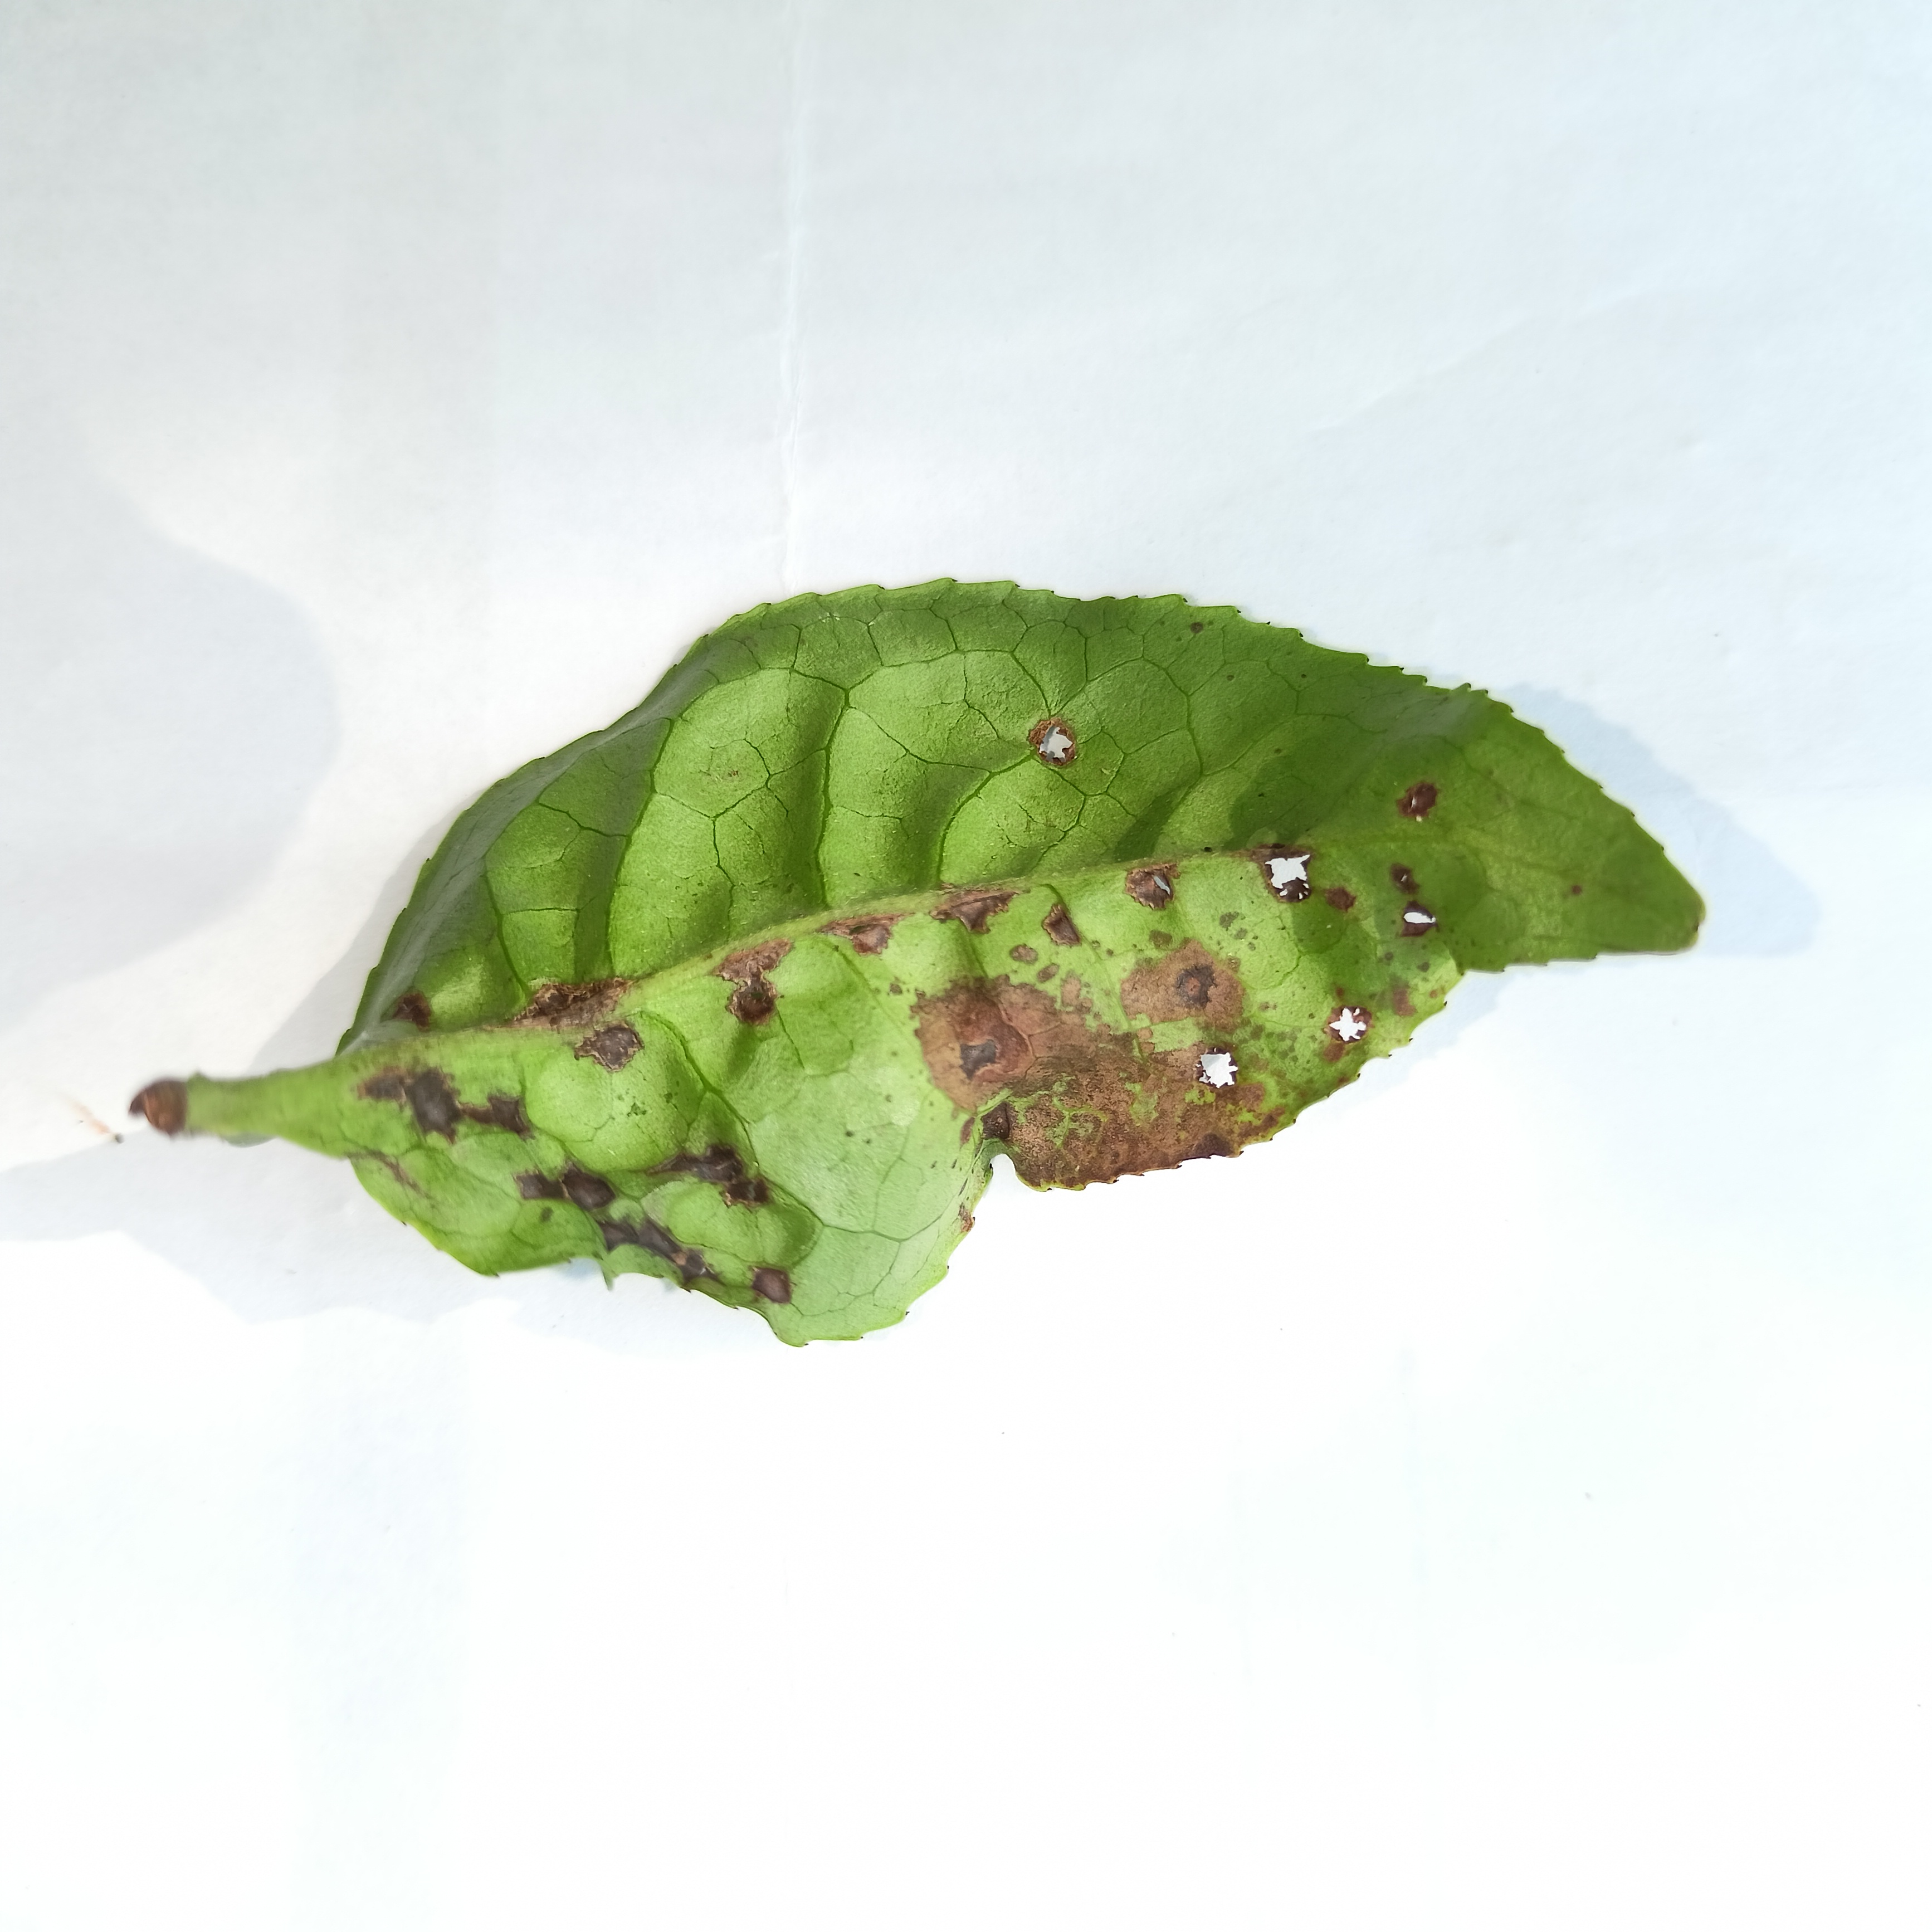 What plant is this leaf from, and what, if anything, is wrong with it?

tea, helopeltis
